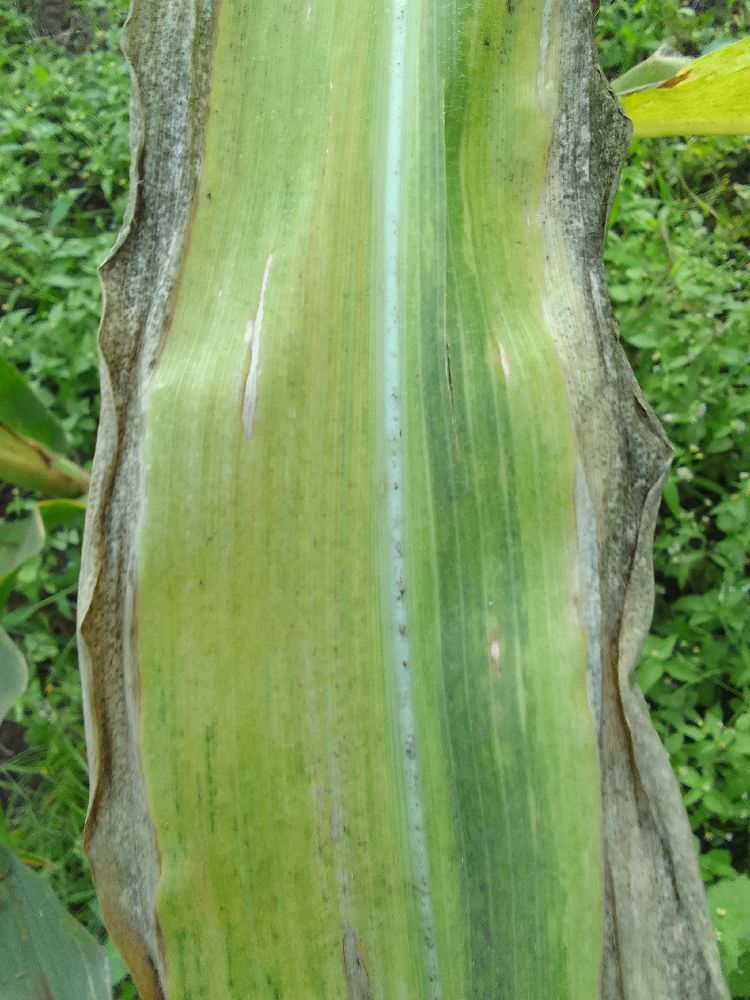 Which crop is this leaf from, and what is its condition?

maize, maize lethal necrosis
